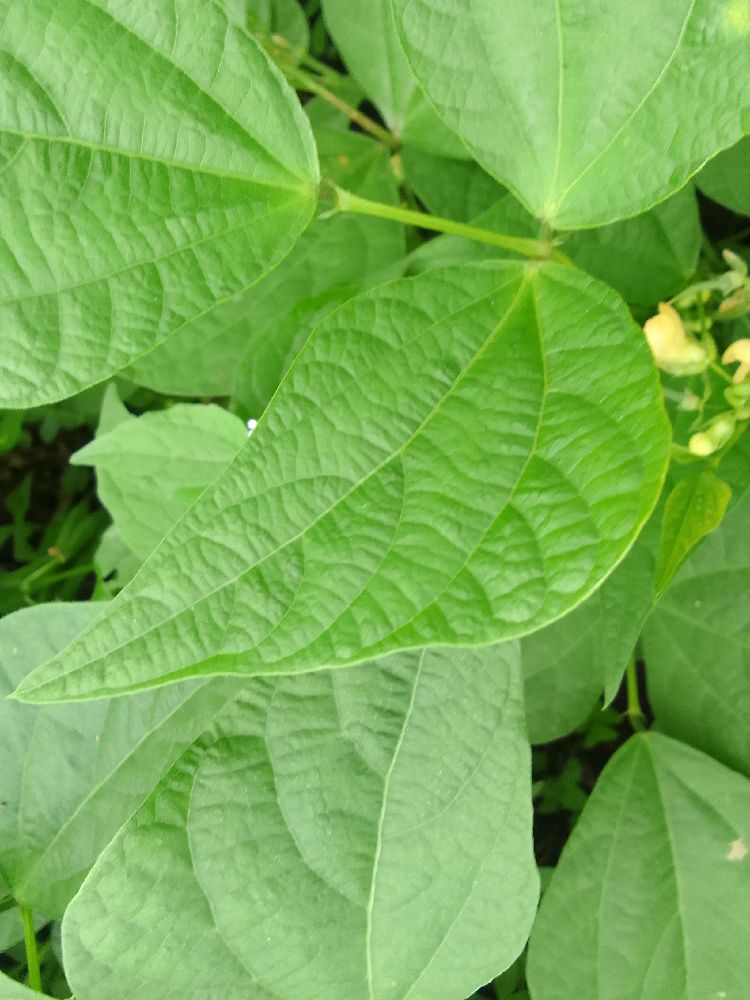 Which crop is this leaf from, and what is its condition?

common bean, healthy
